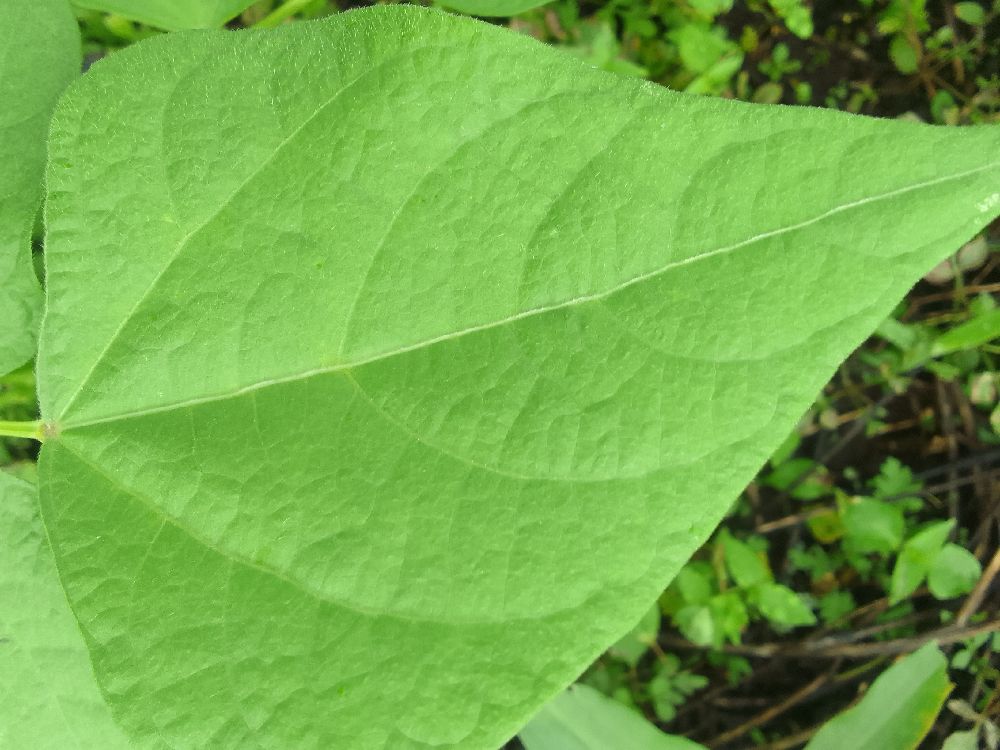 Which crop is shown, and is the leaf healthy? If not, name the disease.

common bean, healthy
